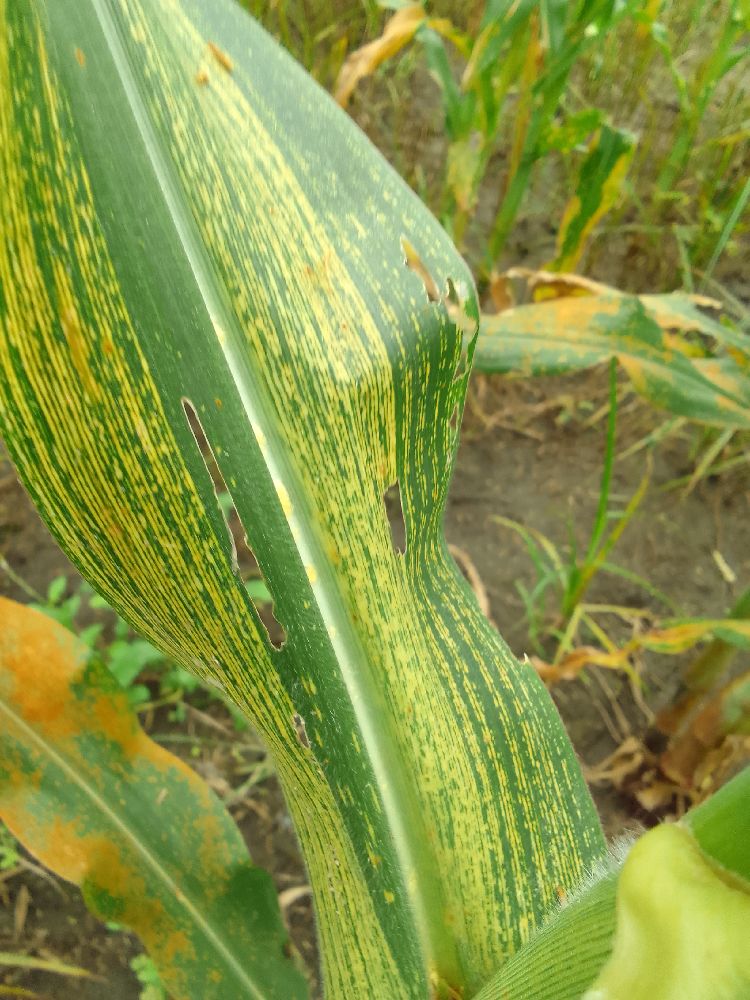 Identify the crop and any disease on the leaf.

maize, maize streak virus
